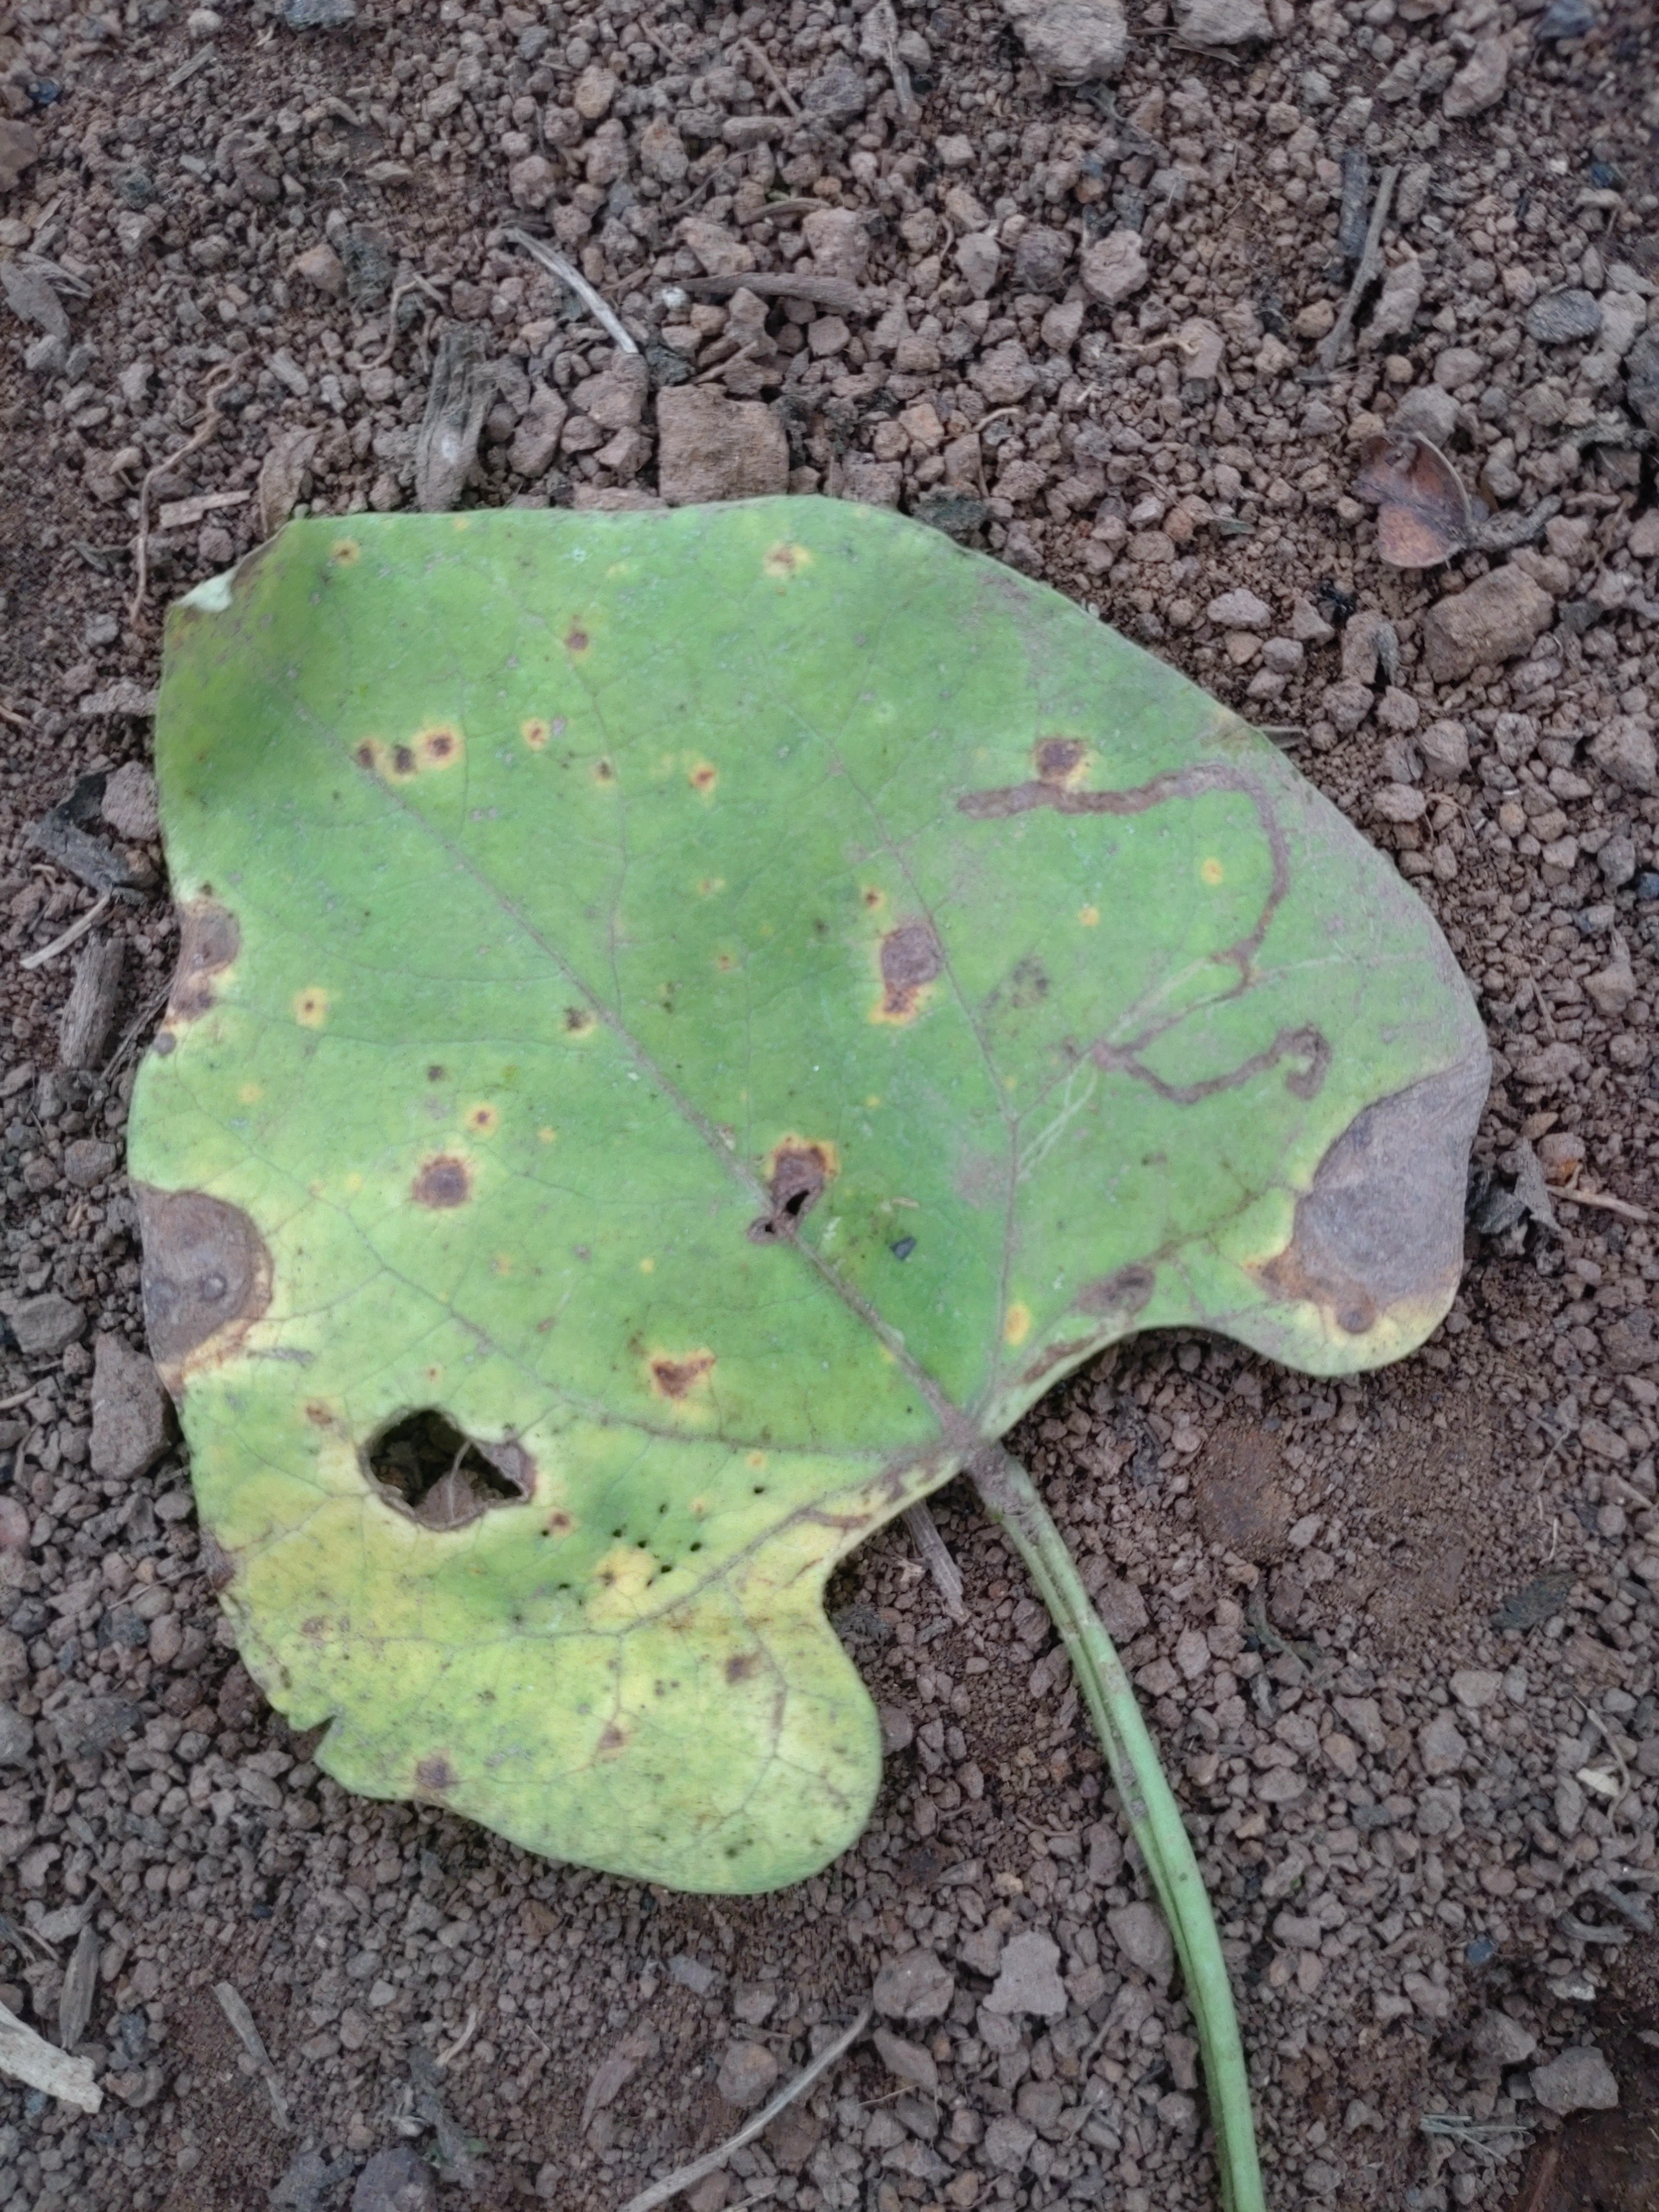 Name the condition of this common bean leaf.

rust
